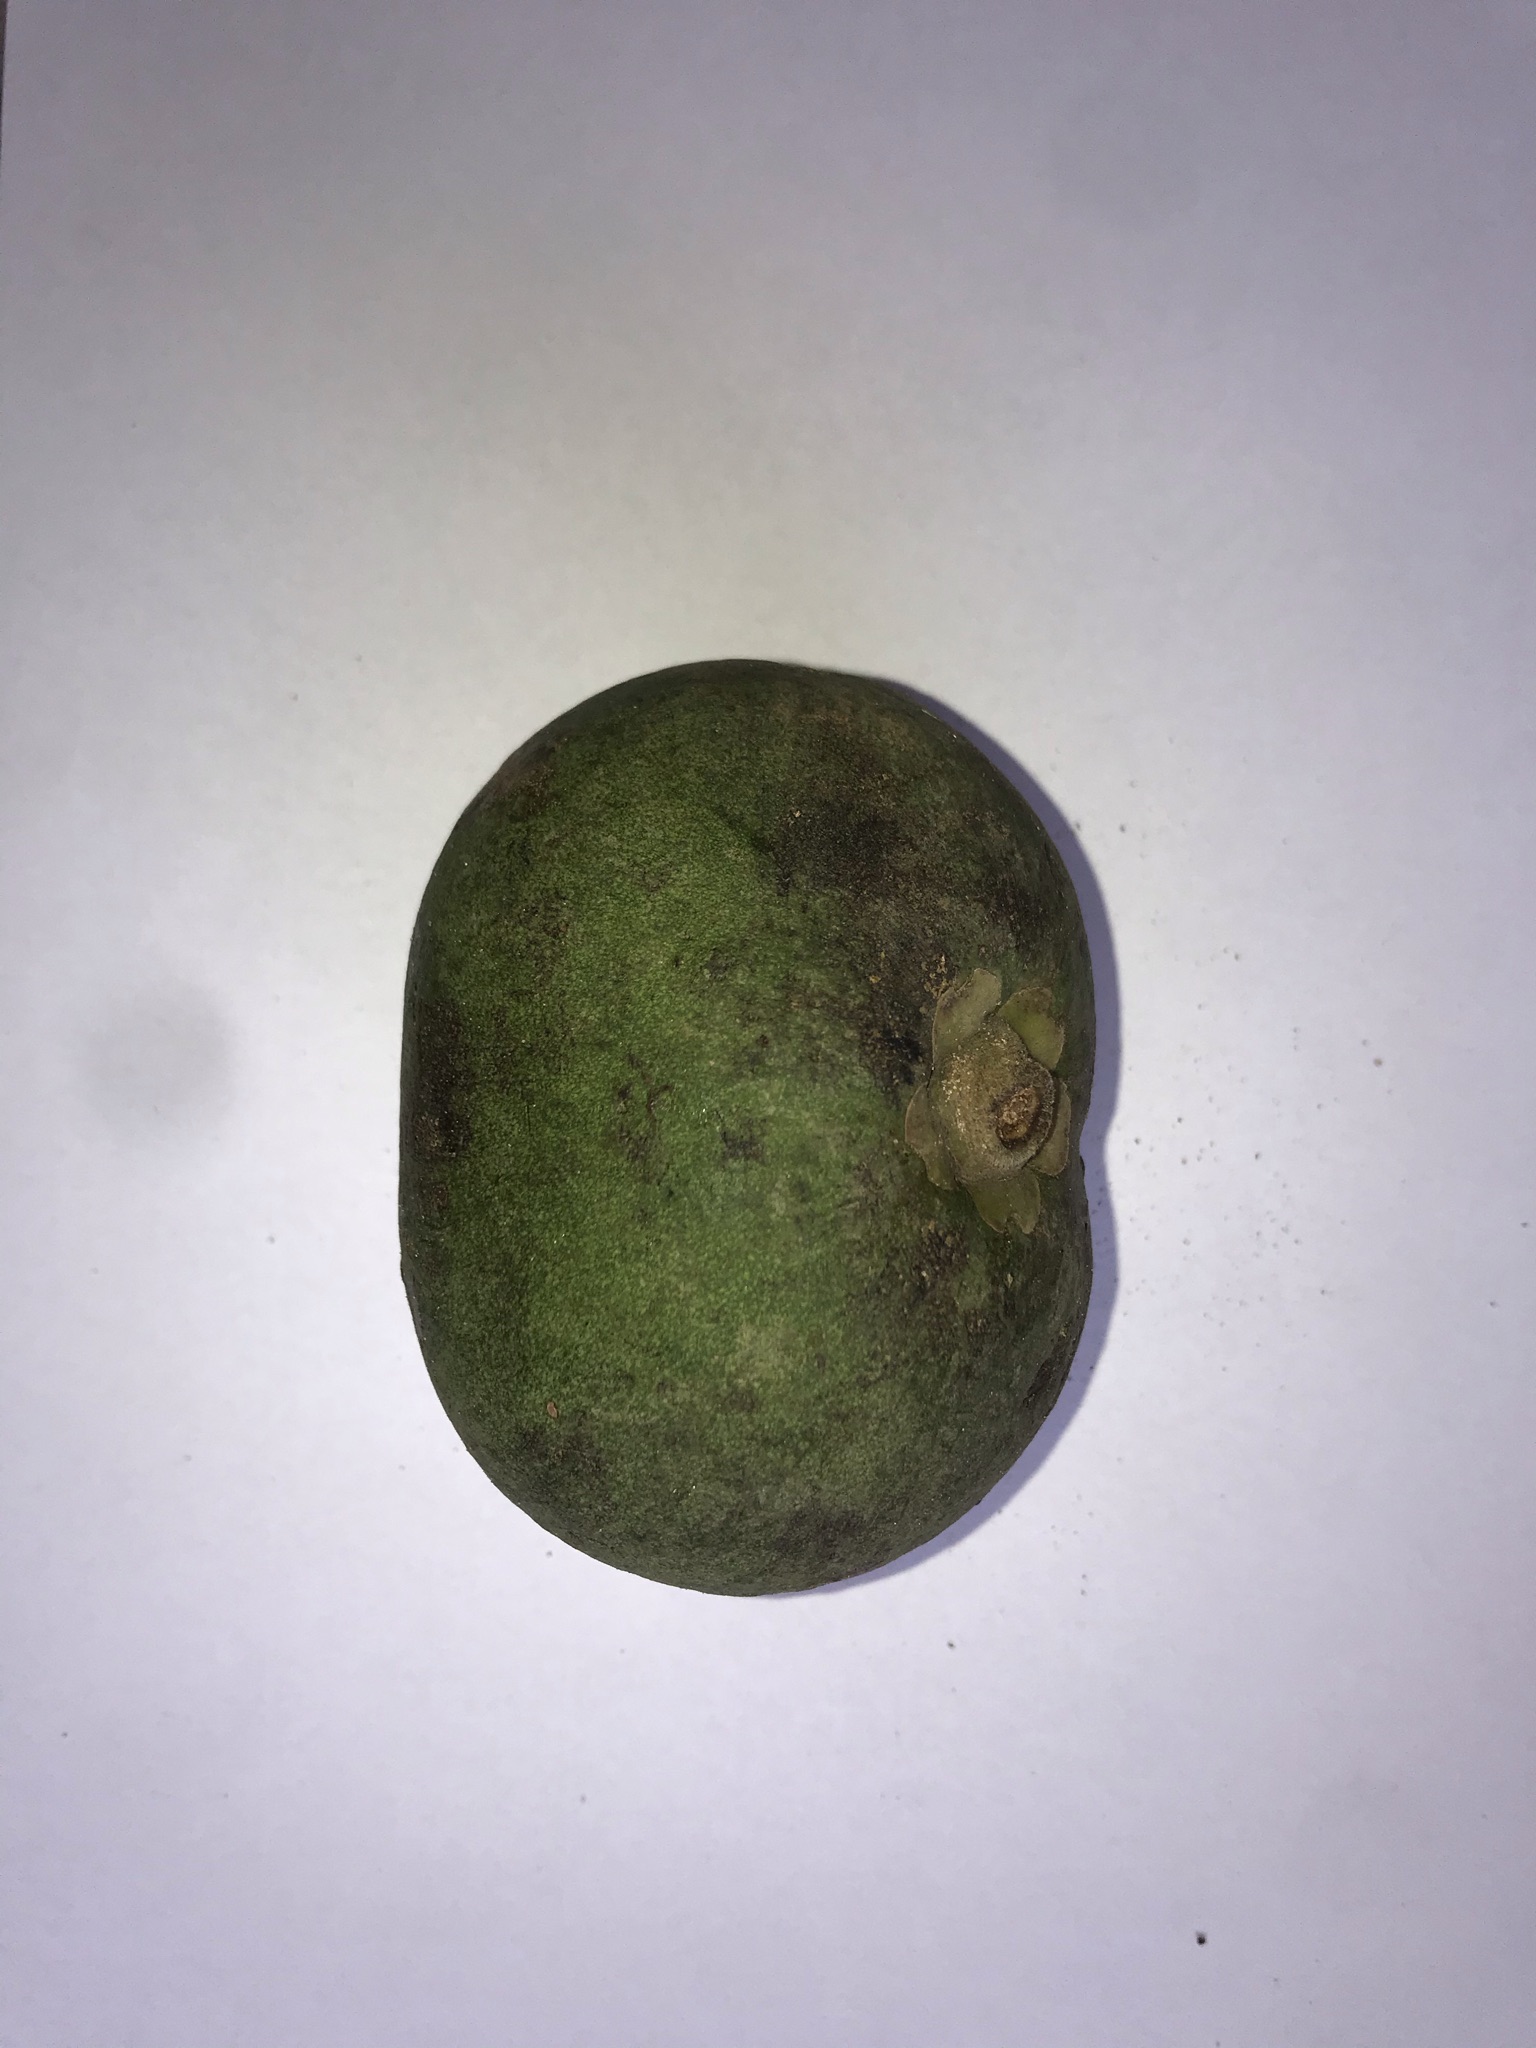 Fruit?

pequi
